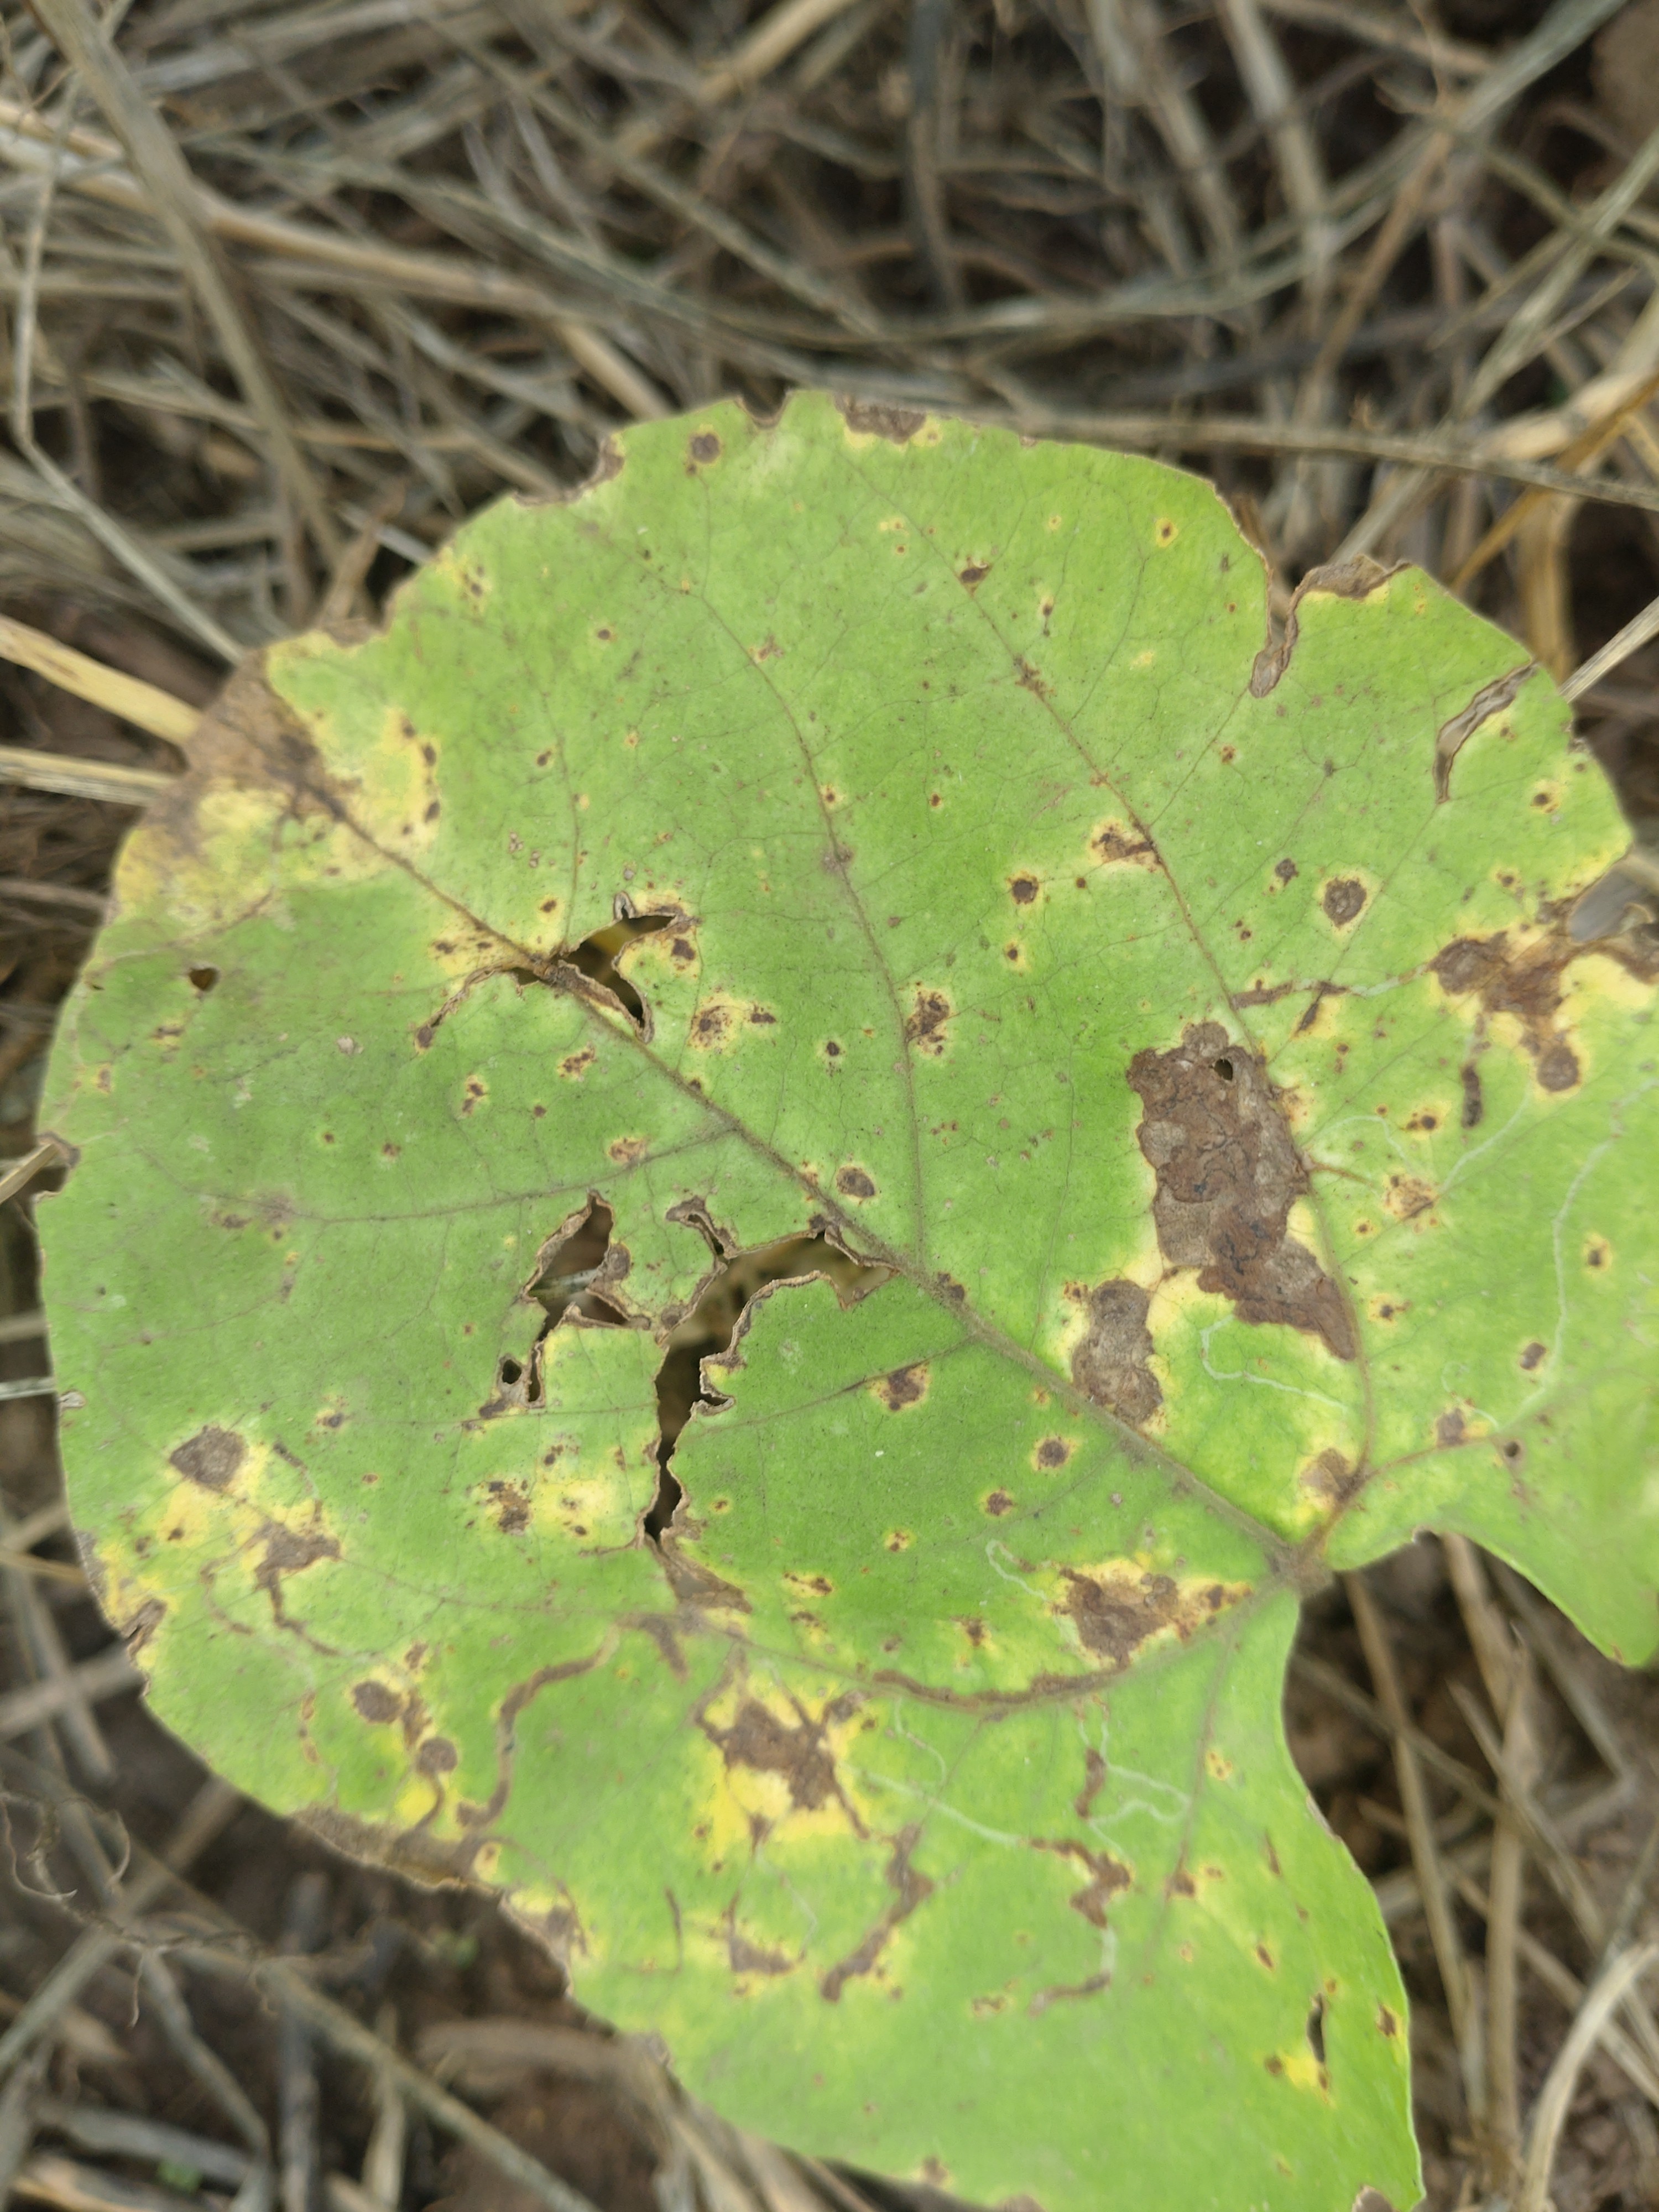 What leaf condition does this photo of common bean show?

rust
